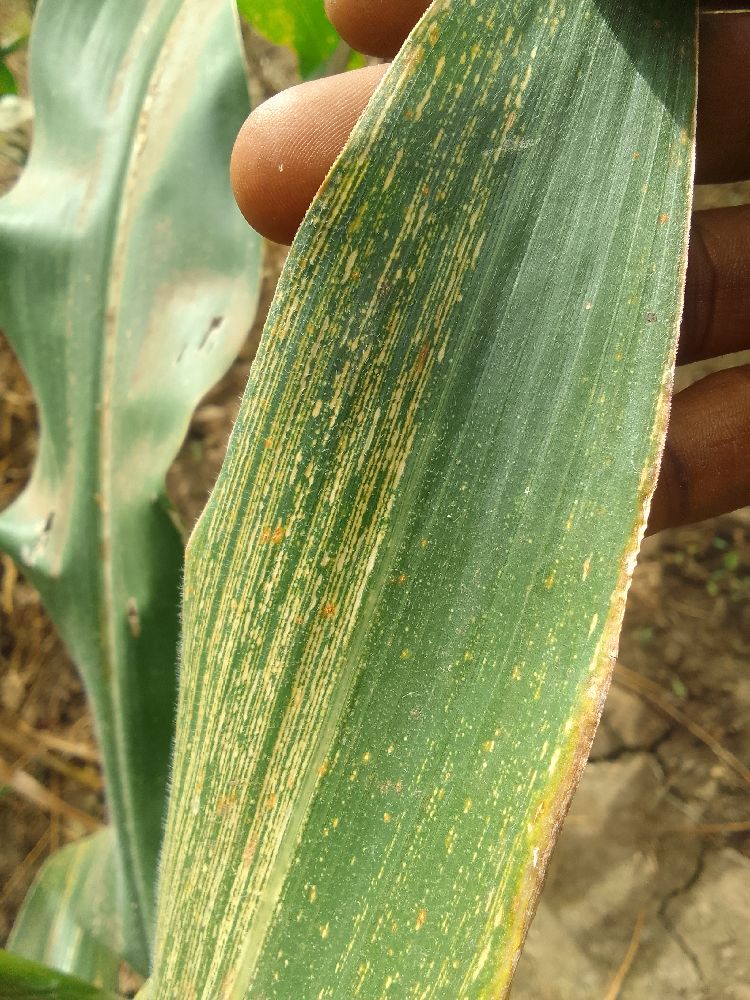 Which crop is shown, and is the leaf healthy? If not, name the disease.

maize, maize streak virus
